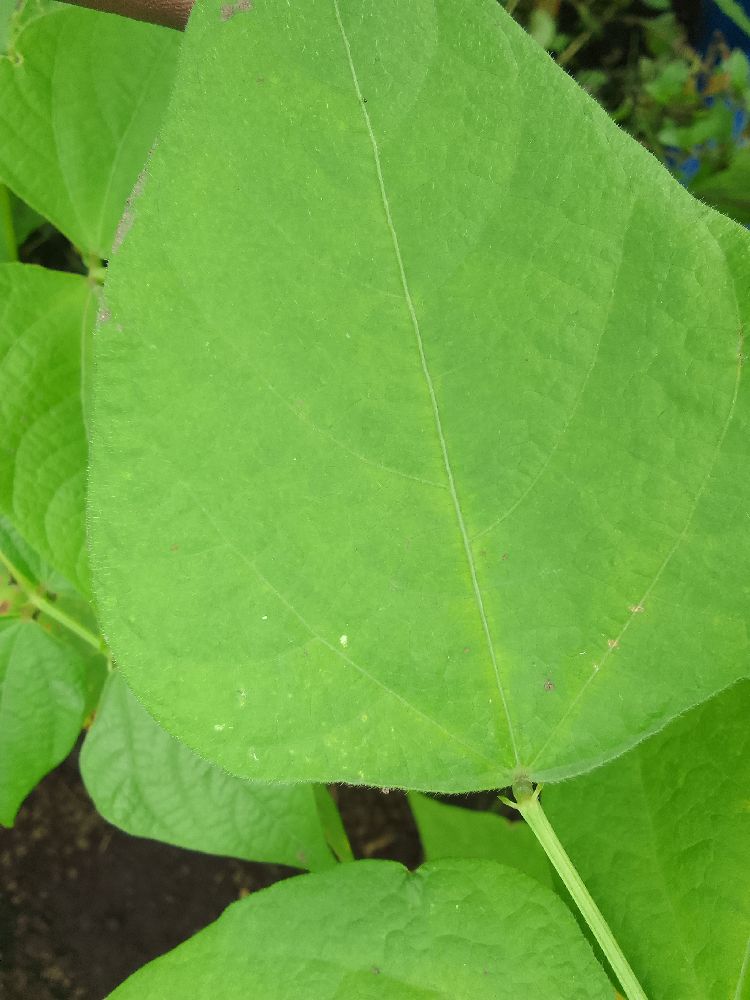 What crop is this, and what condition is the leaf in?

common bean, healthy
